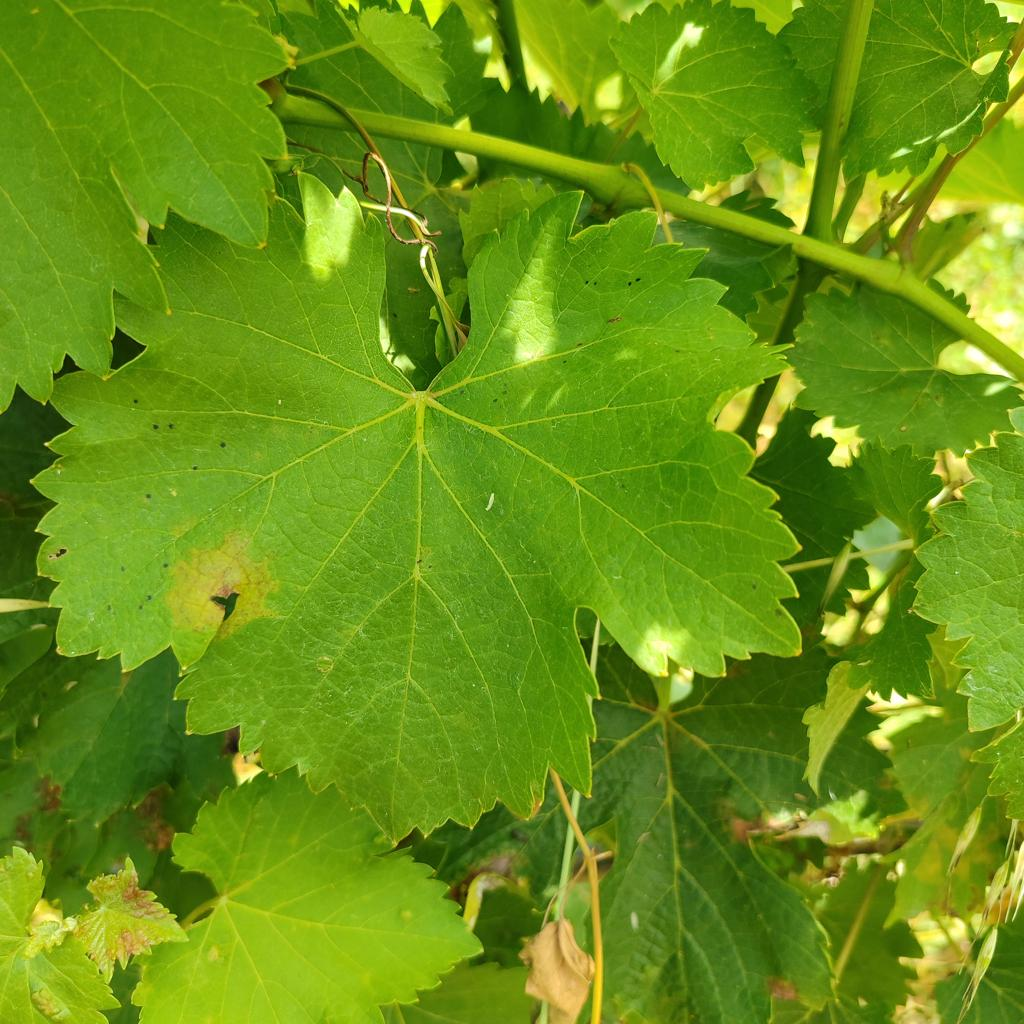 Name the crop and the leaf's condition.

grapevine, downy mildew
